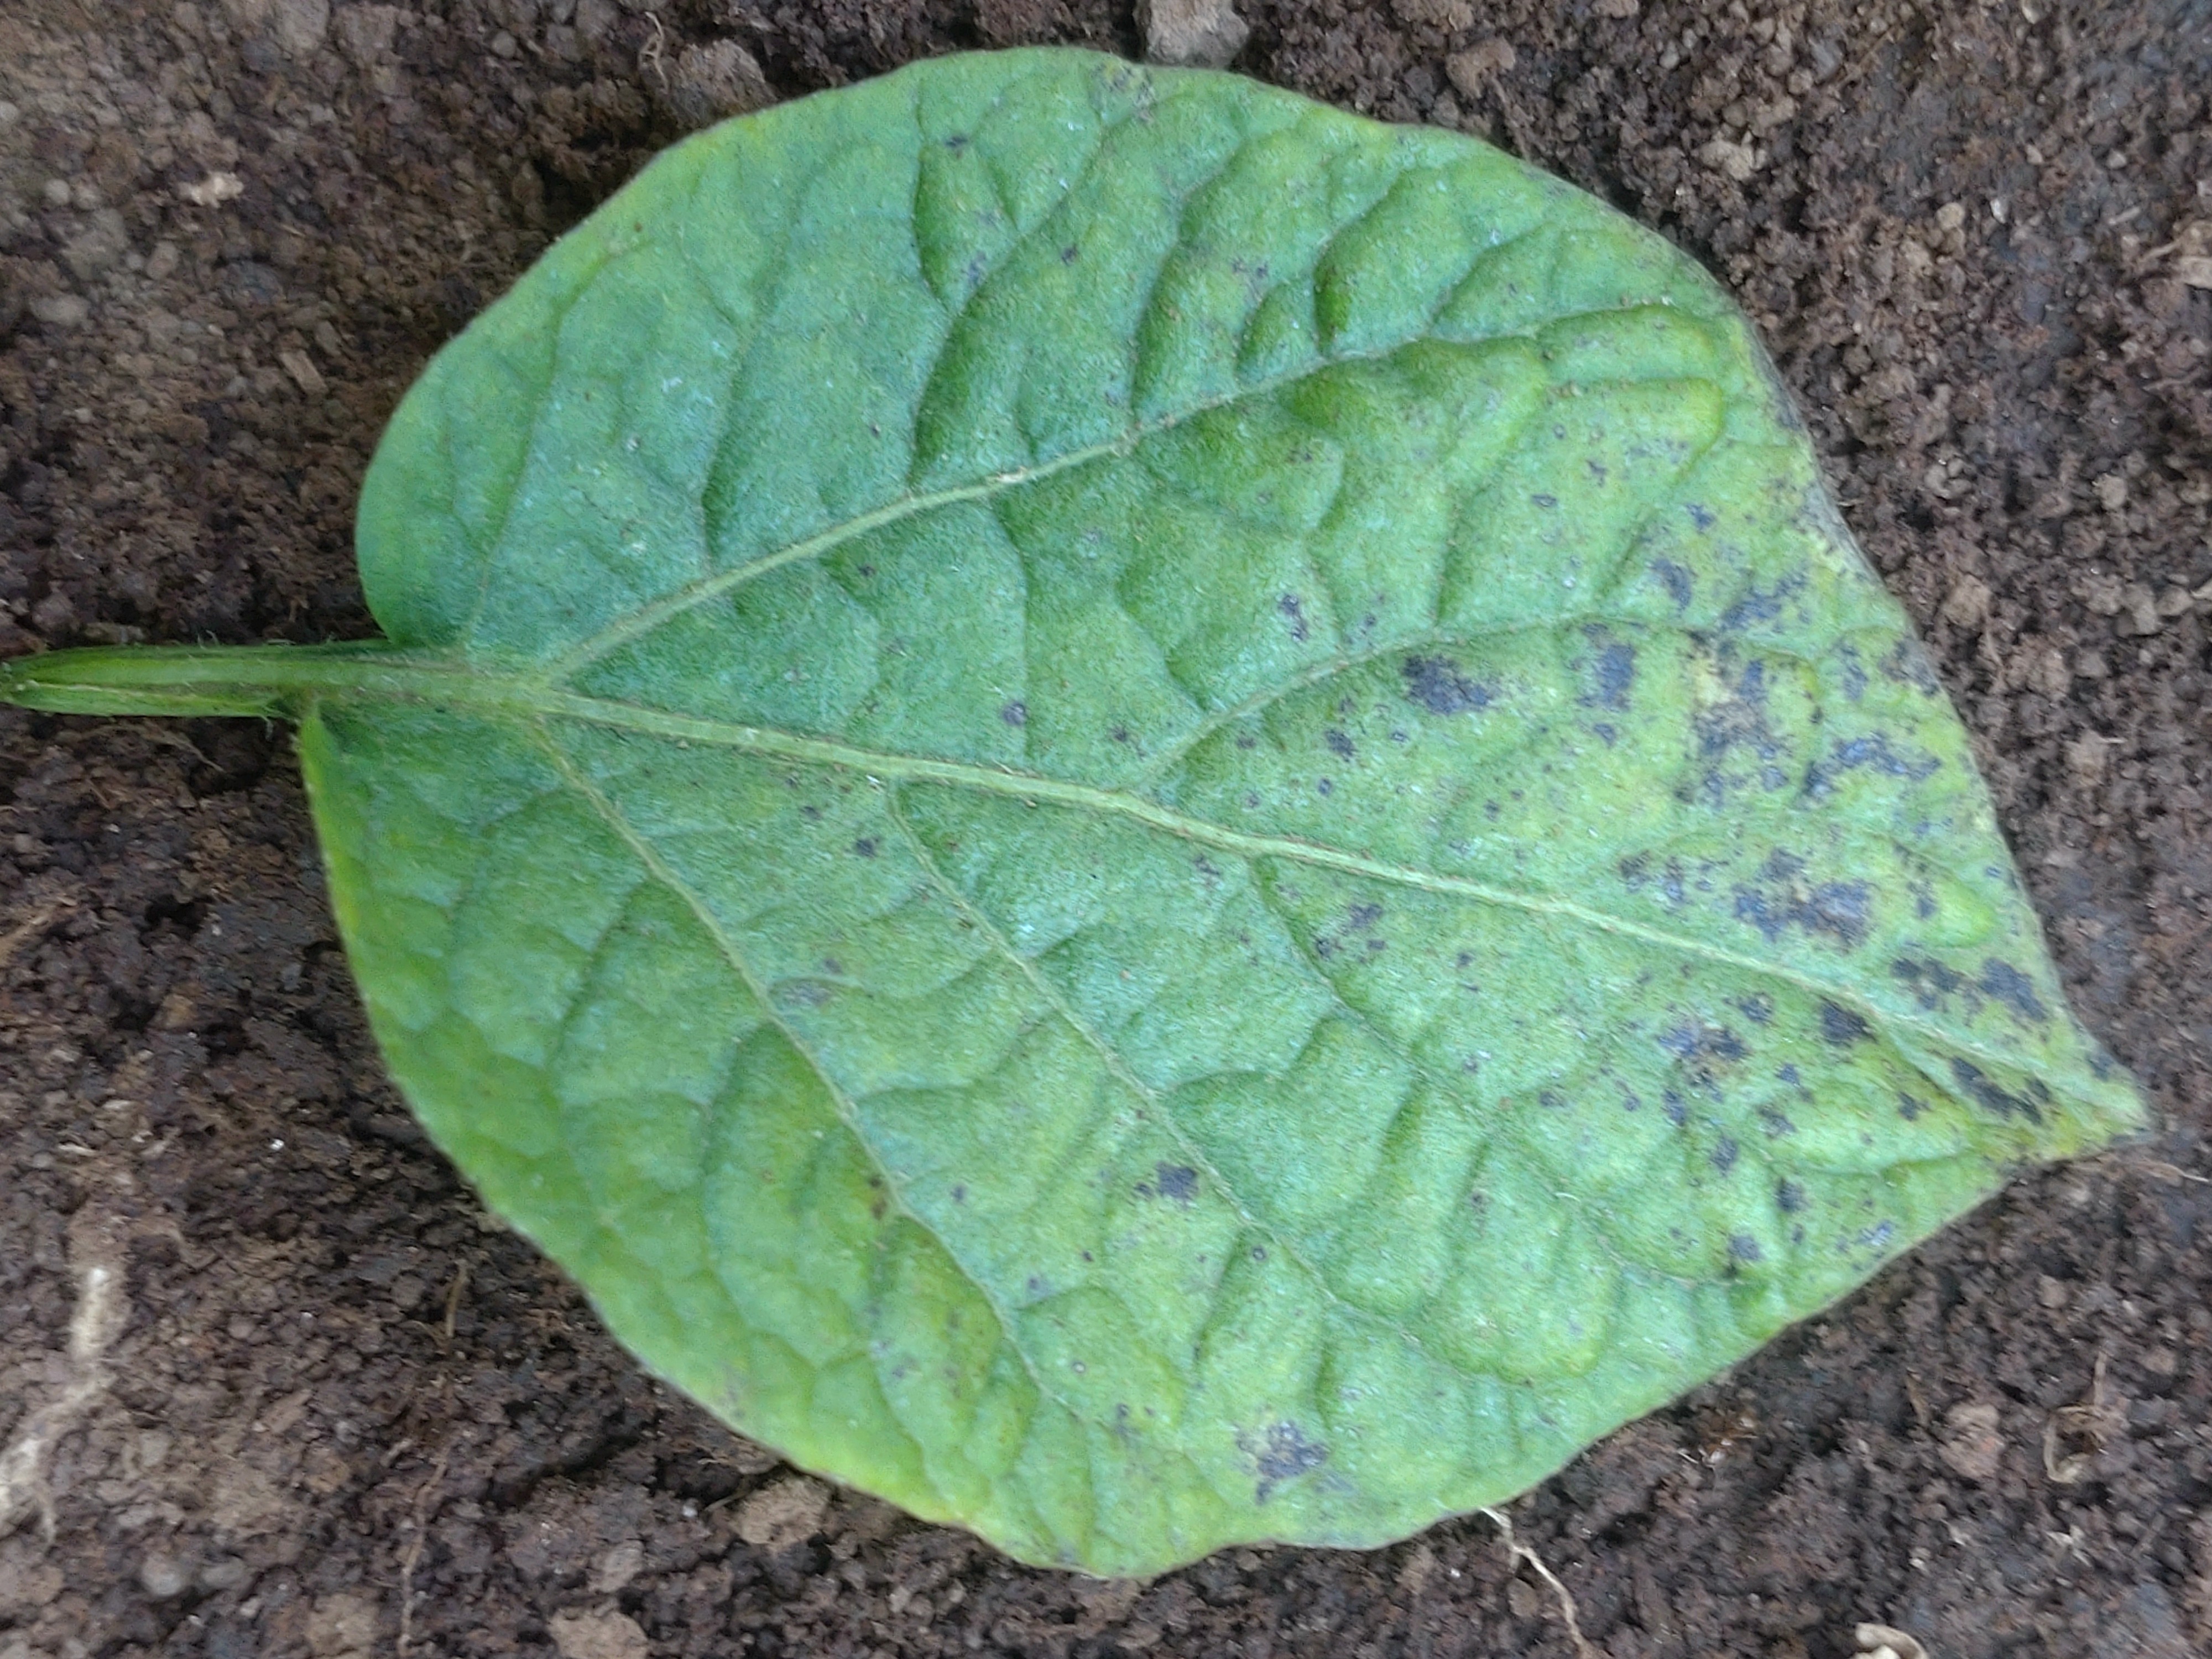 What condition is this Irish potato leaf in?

late blight
